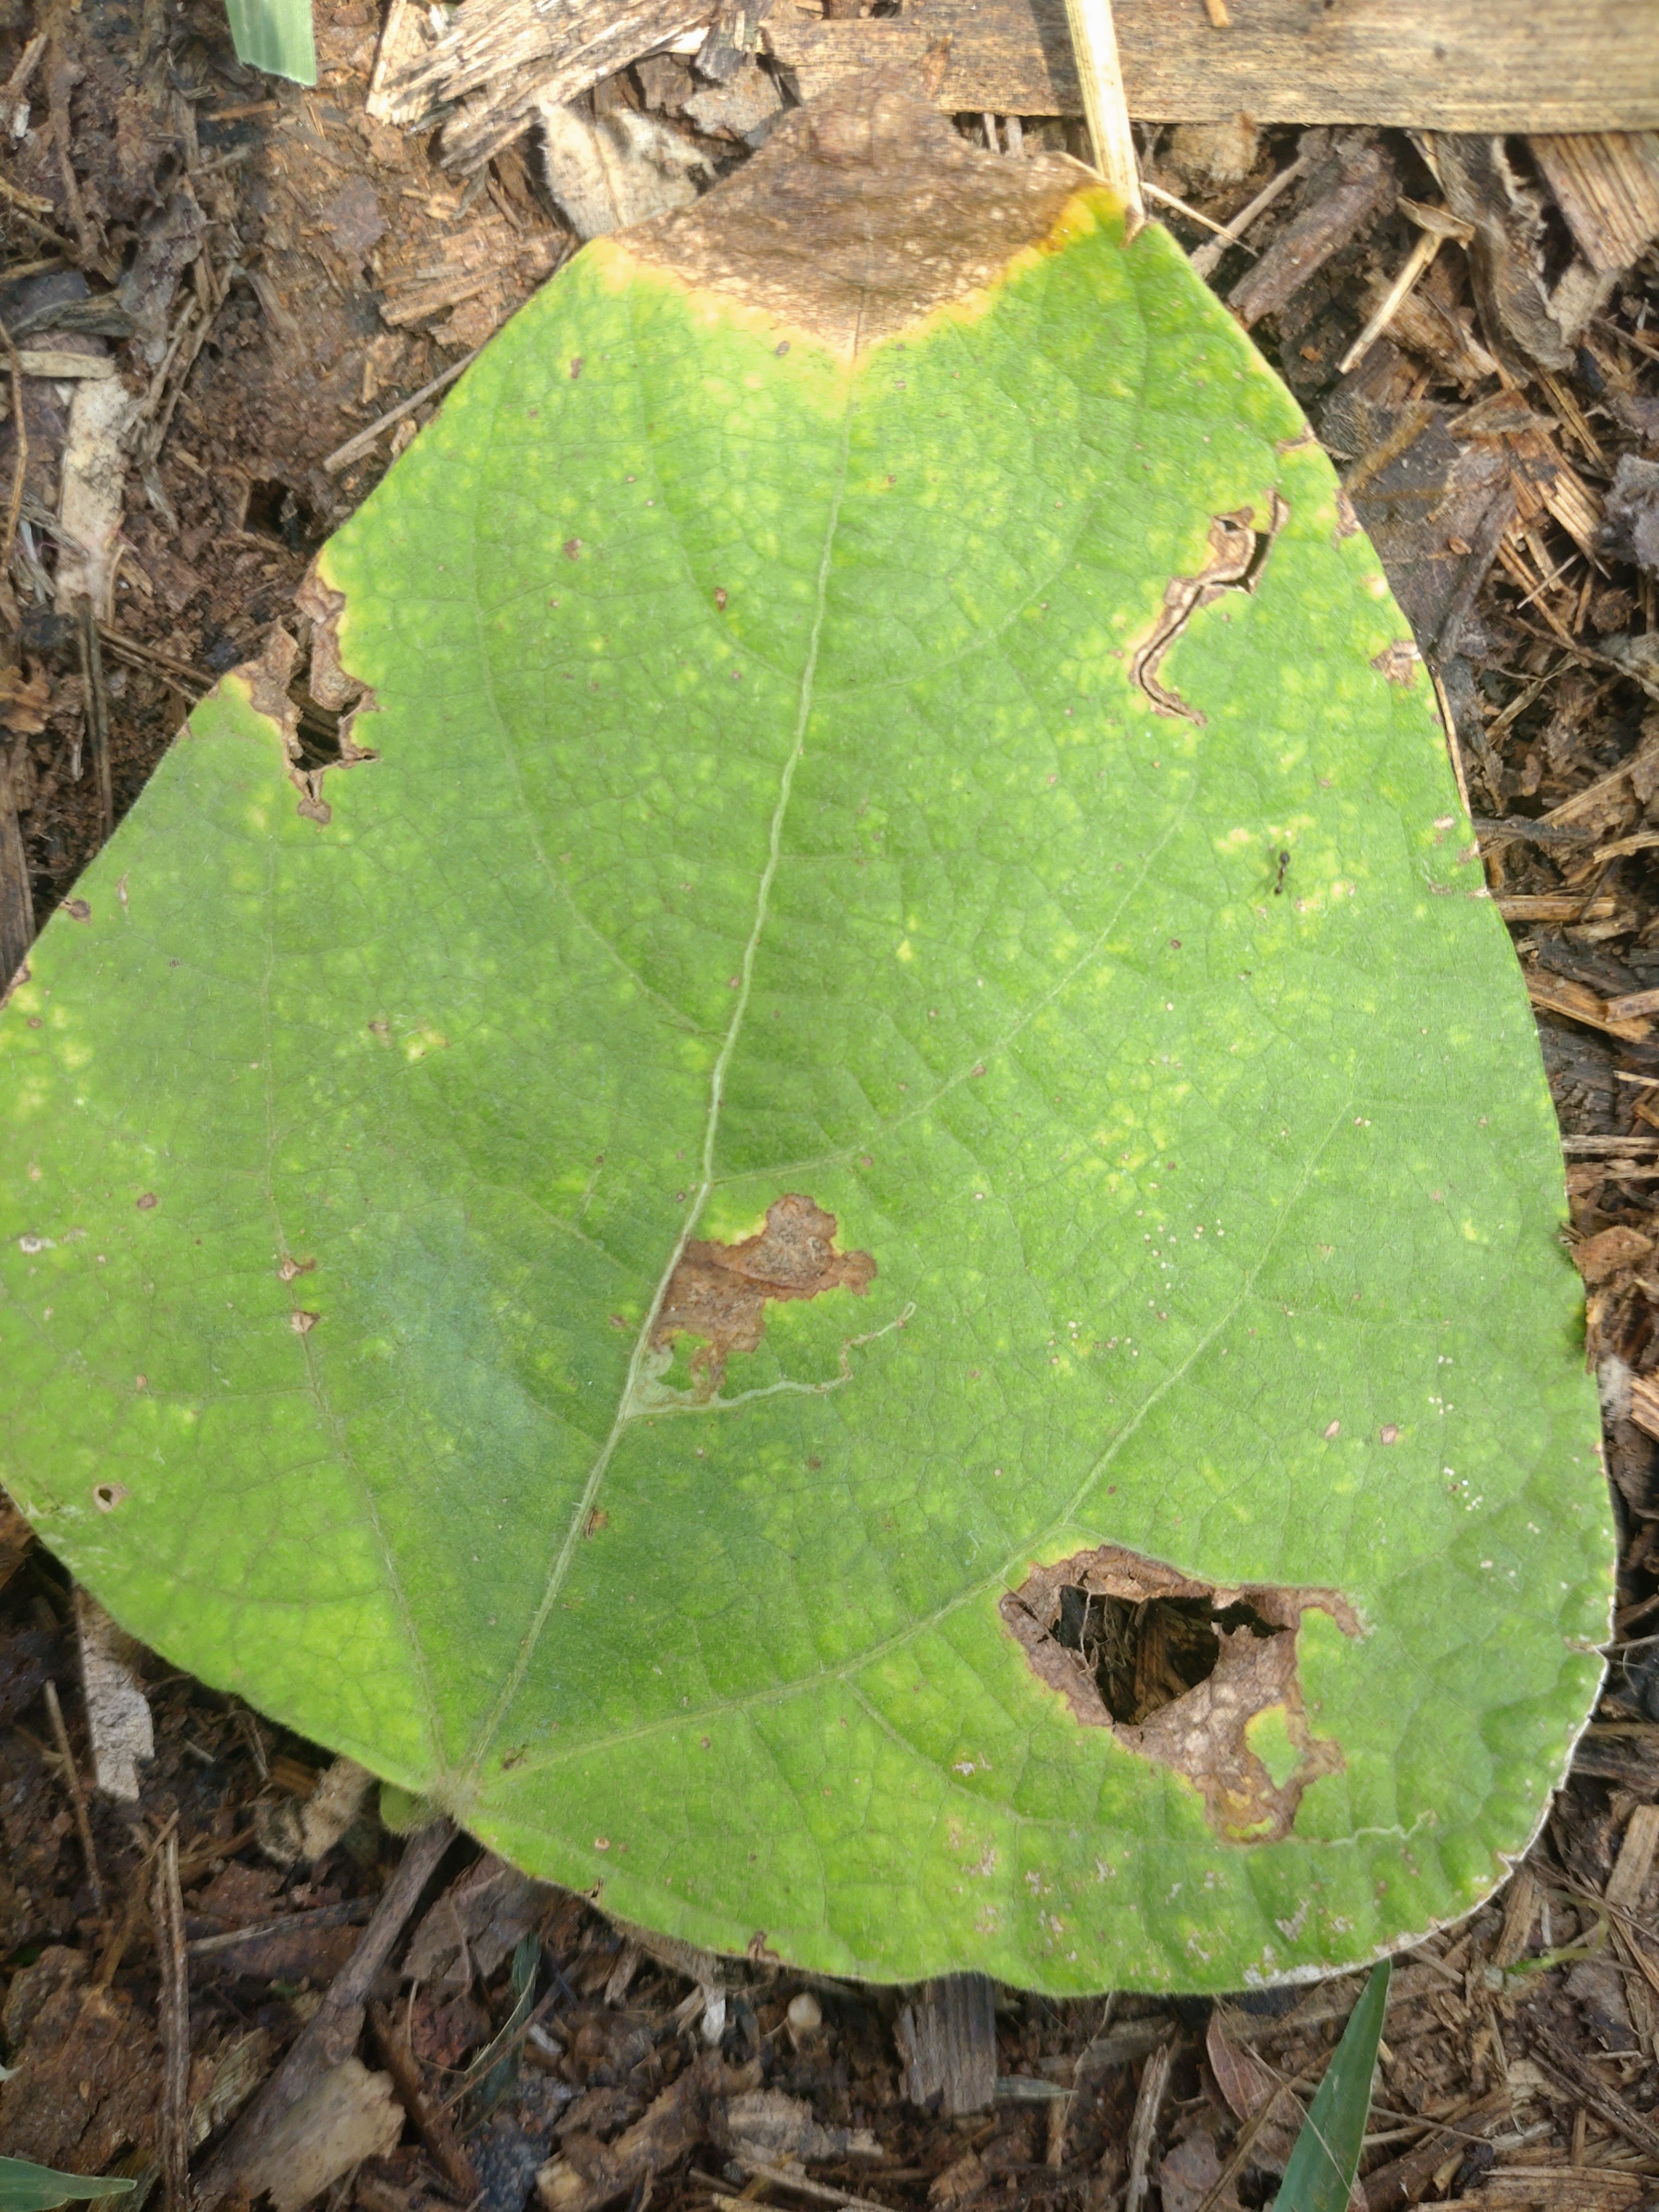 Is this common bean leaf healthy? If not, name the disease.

rust
